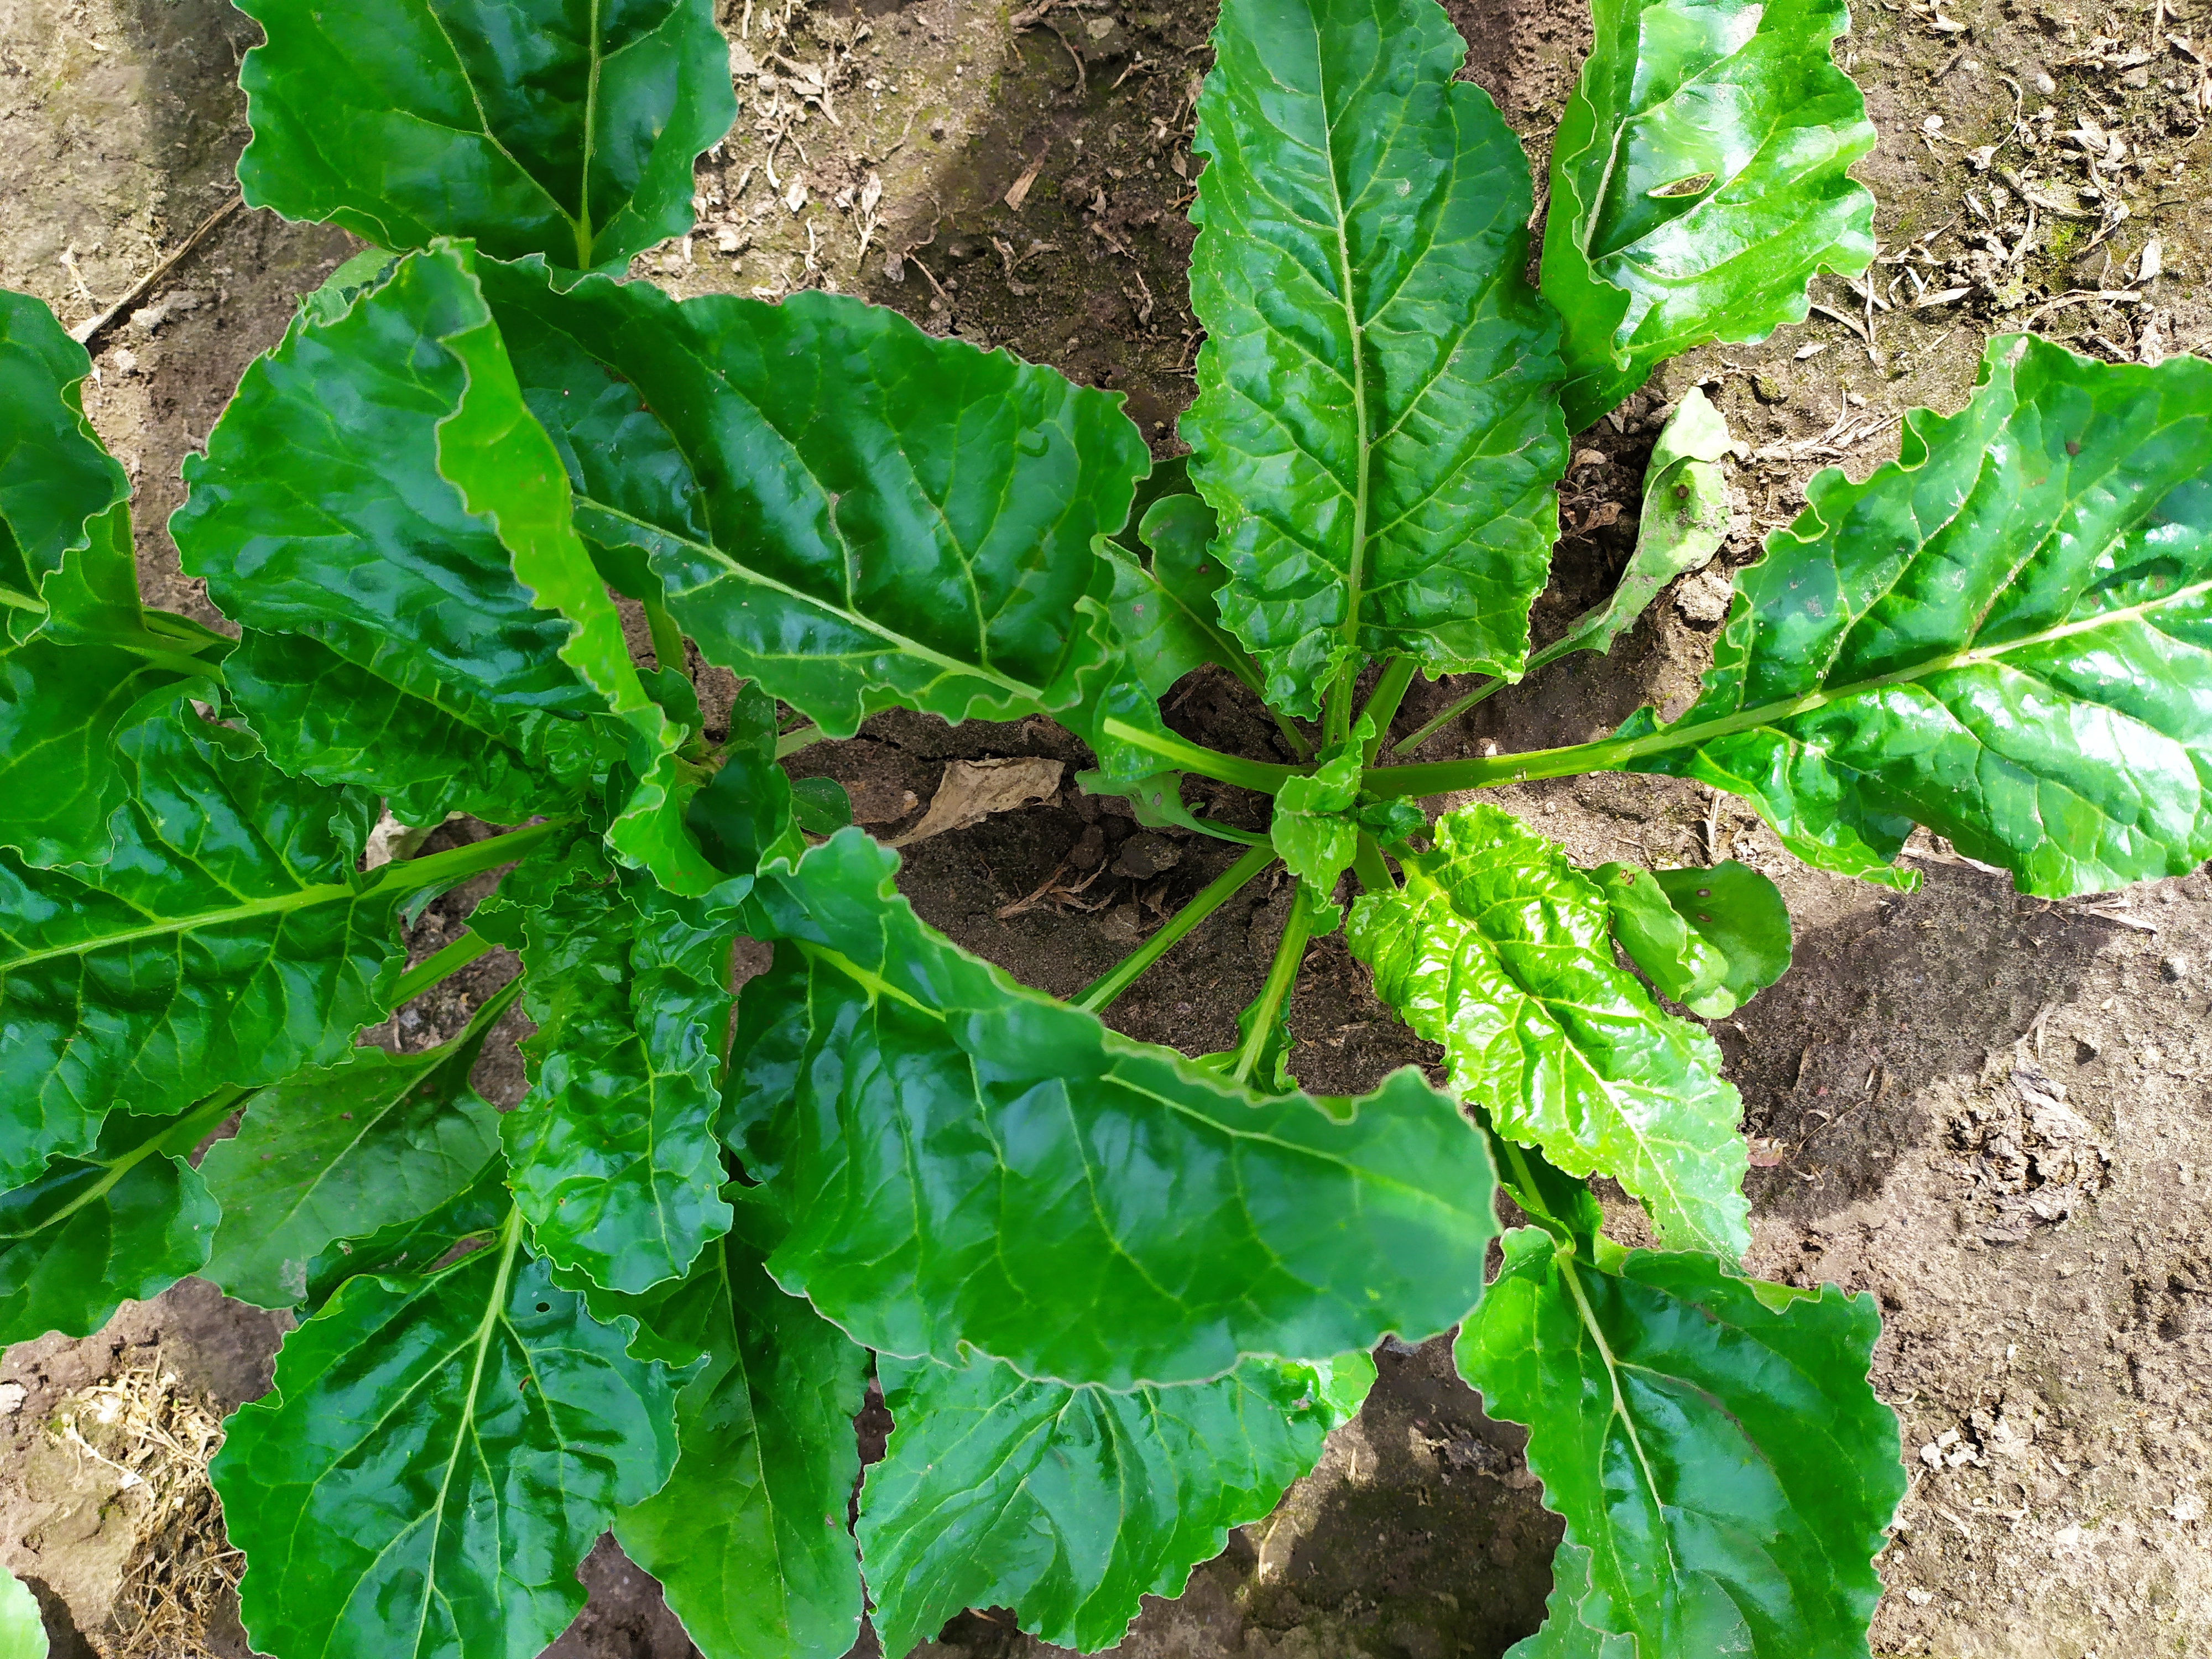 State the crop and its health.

beet, cercospora
